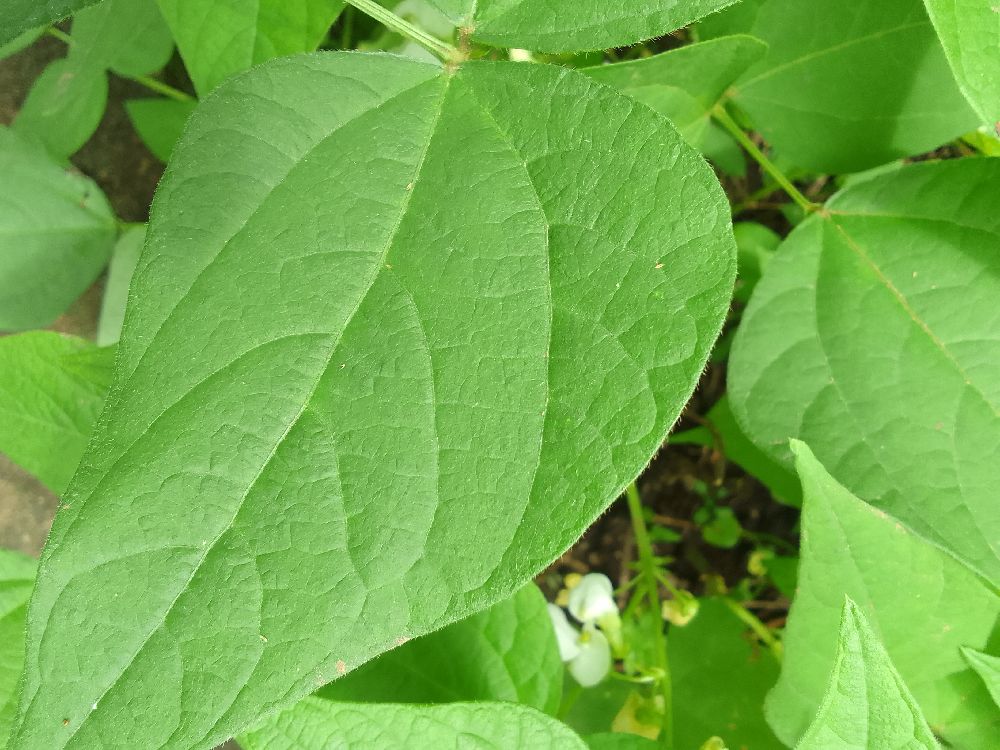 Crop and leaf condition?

common bean, healthy
